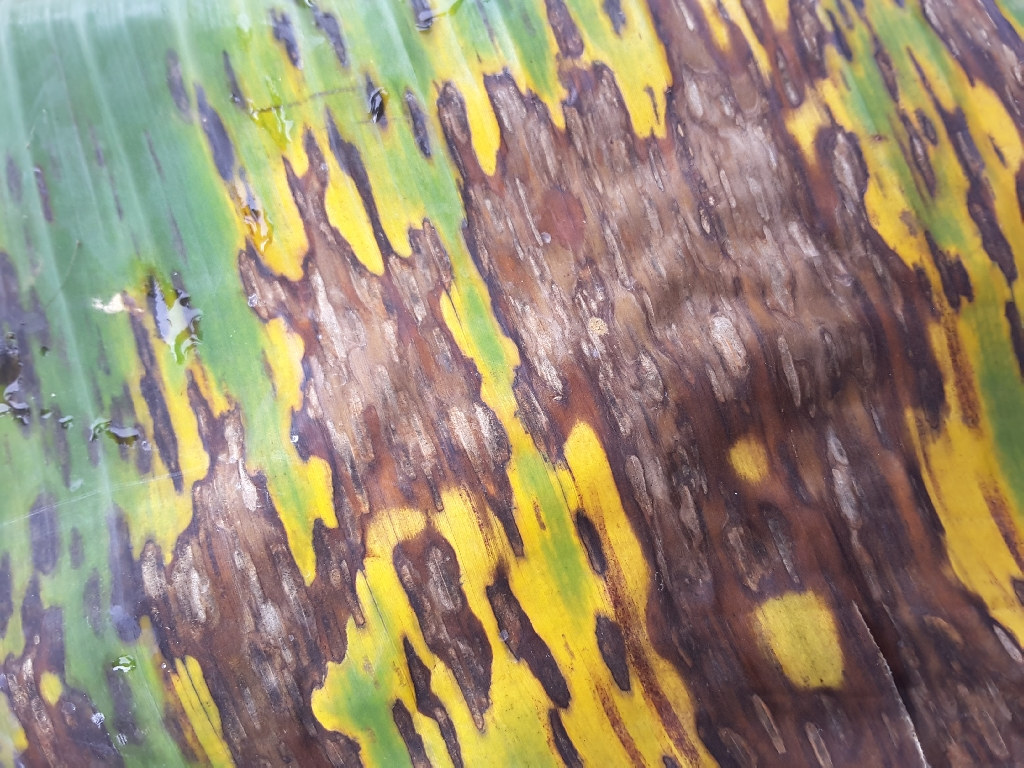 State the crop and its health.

banana, black sigatoka
